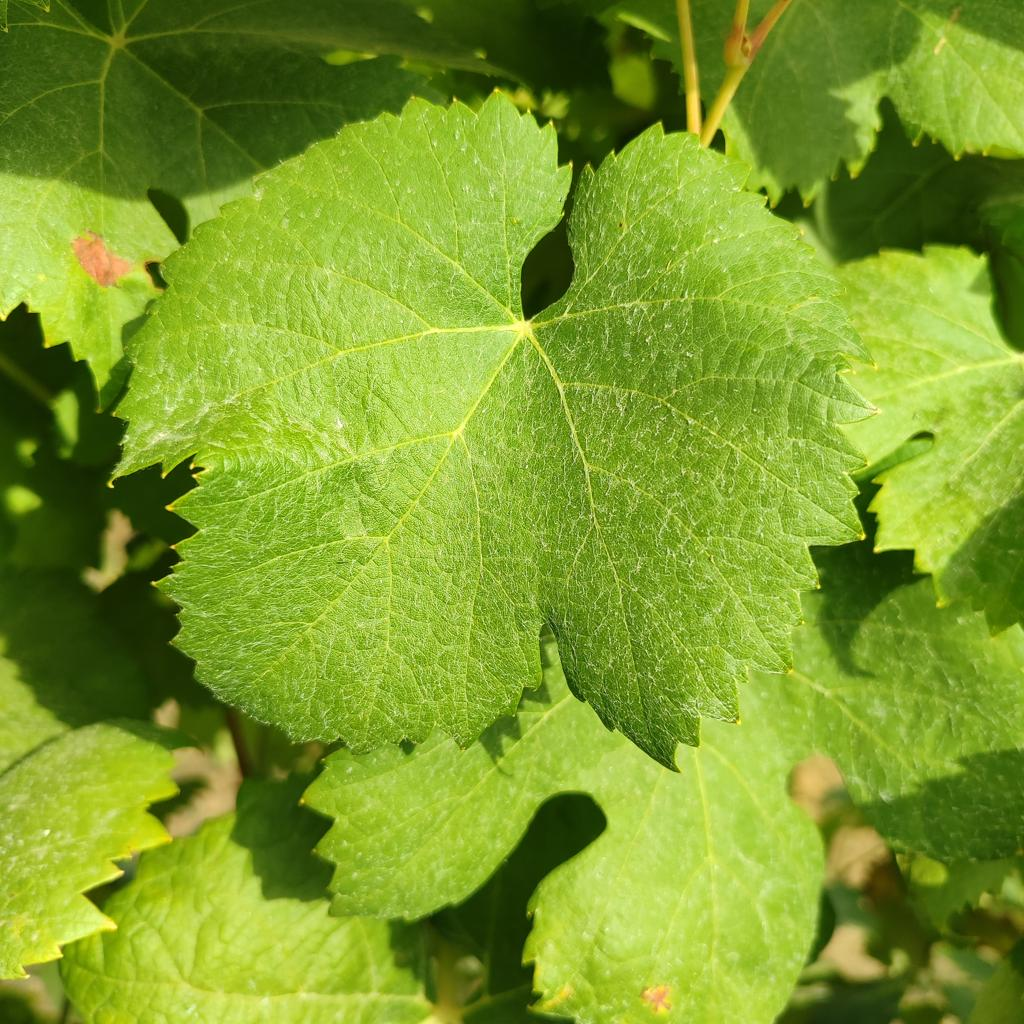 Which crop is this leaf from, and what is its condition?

grapevine, healthy
